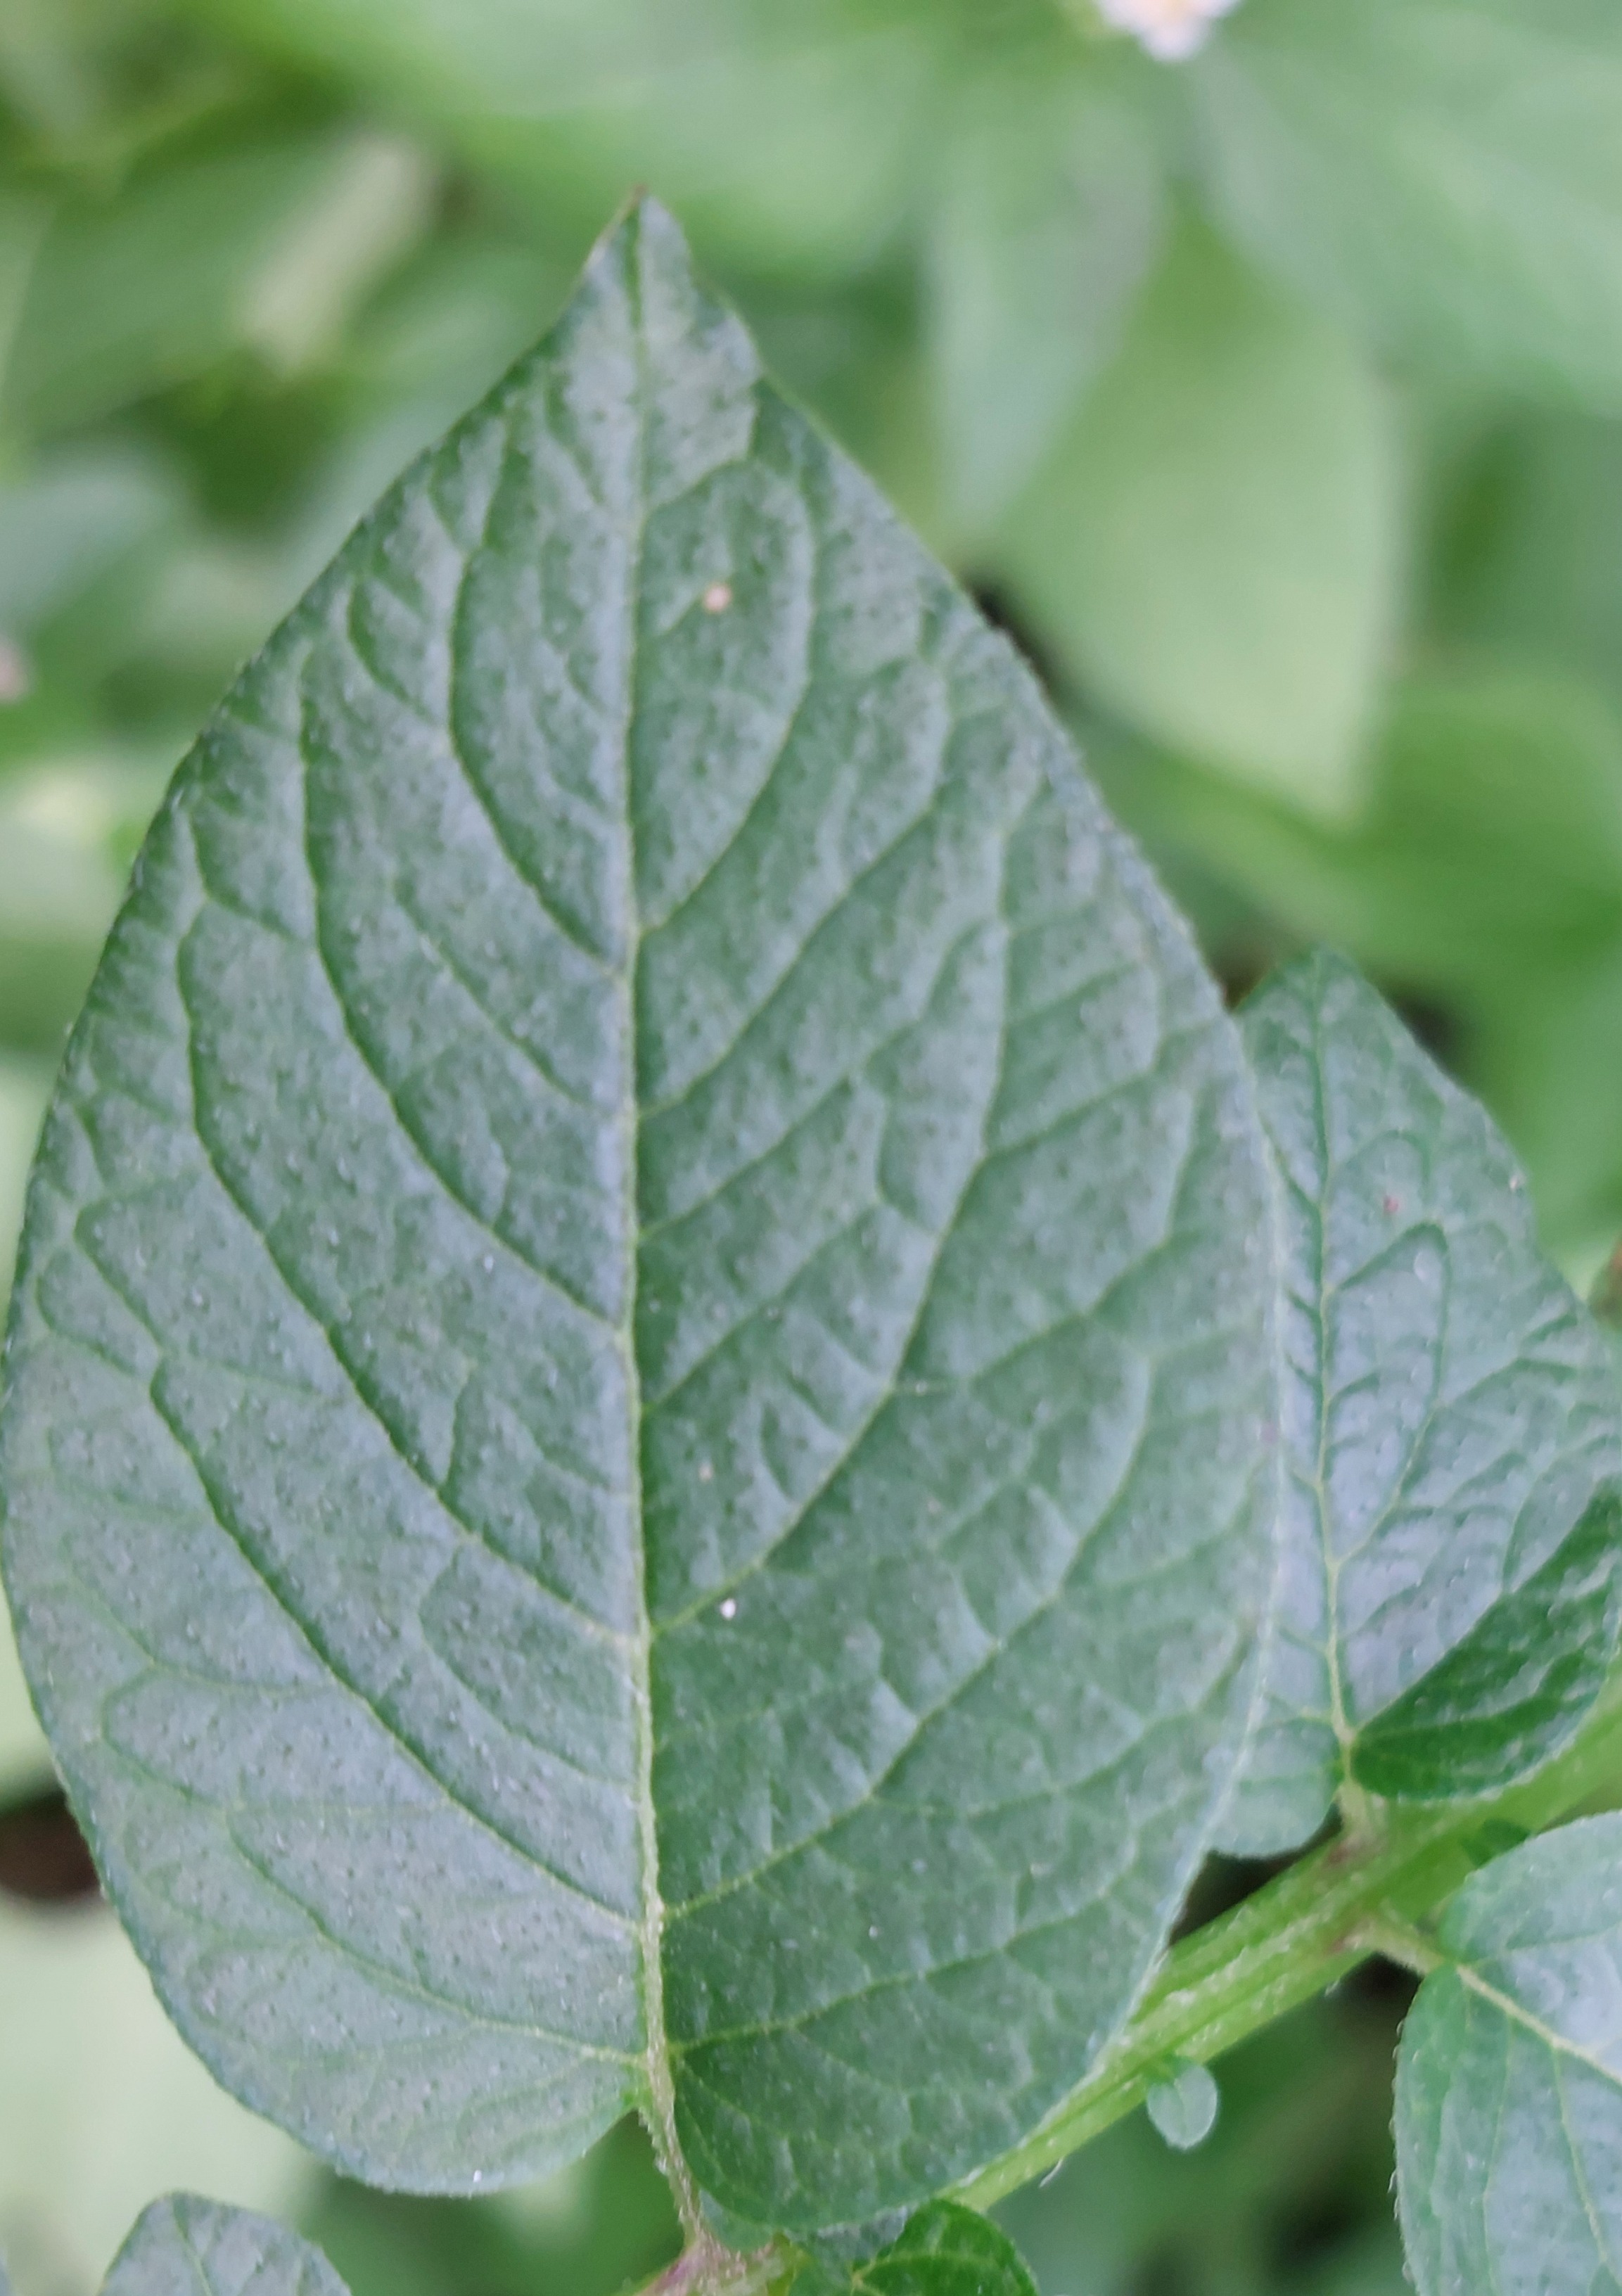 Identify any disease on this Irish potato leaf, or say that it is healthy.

healthy
